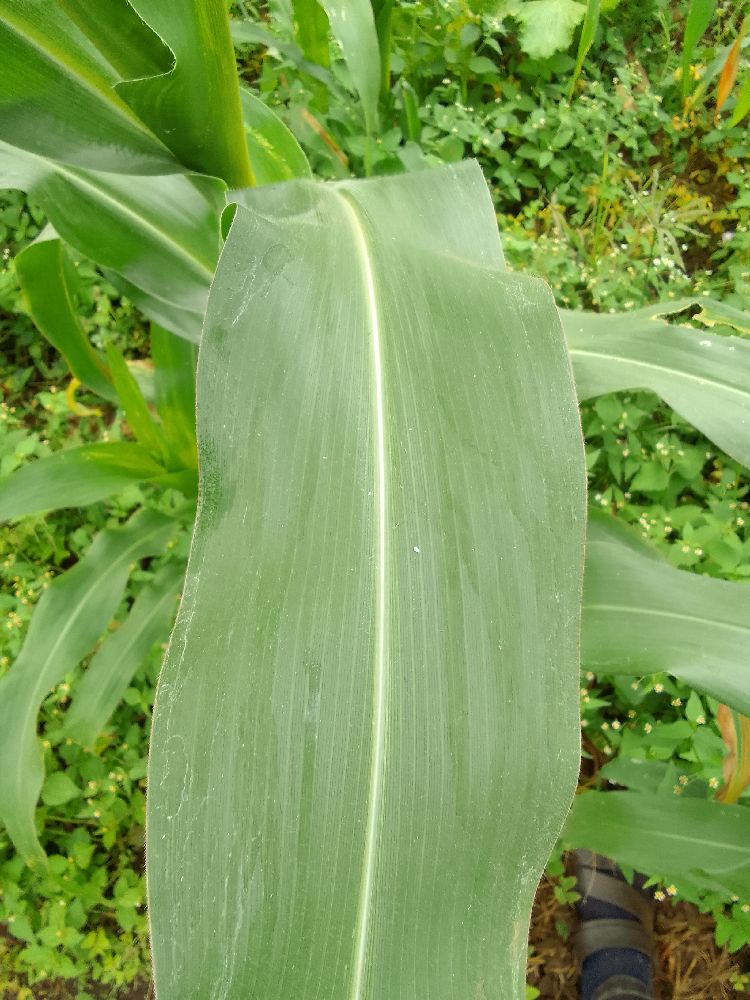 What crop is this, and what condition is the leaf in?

maize, healthy
